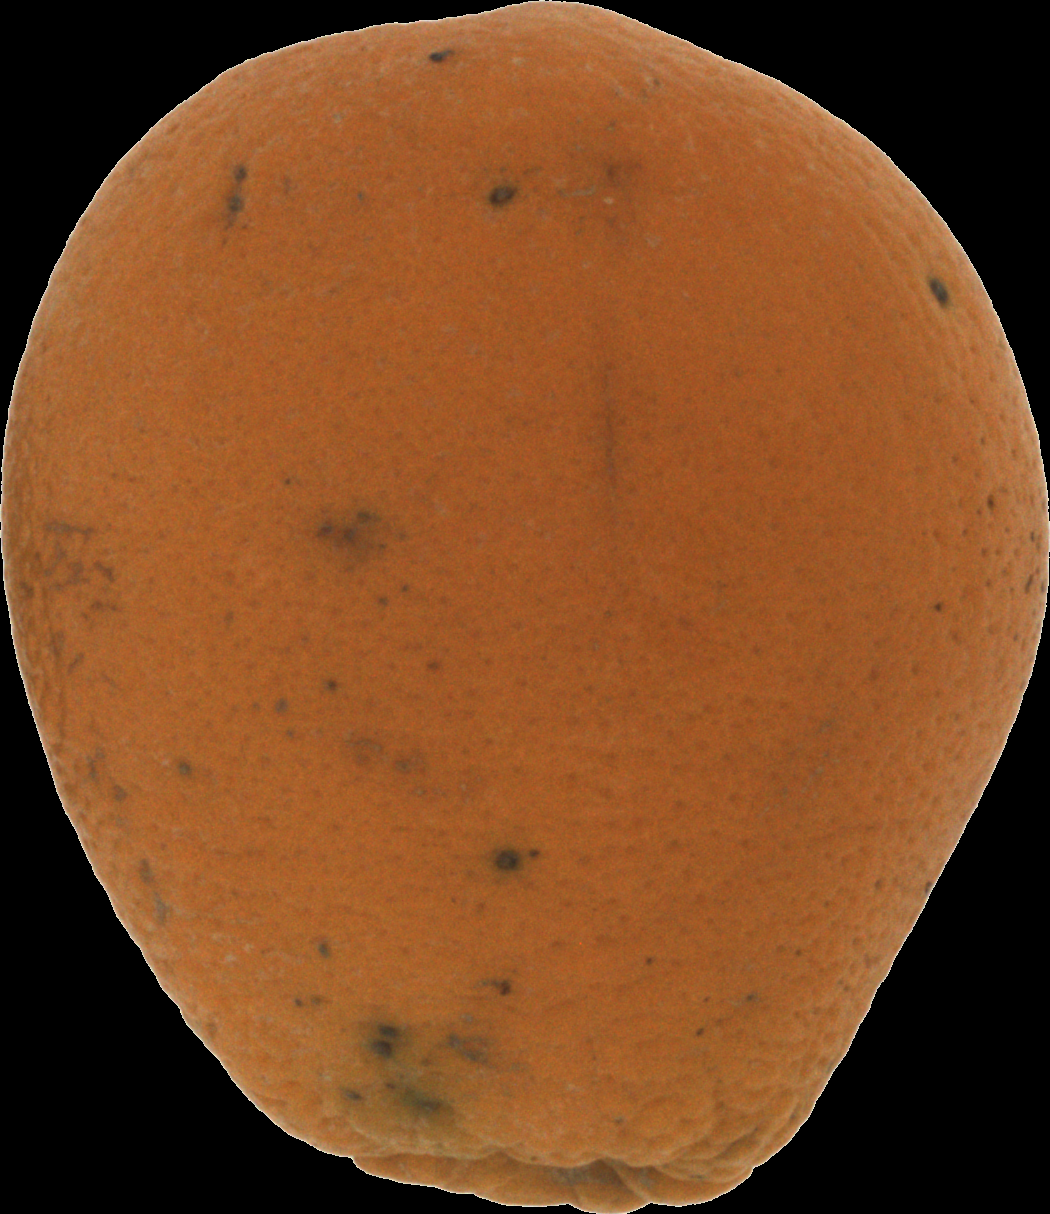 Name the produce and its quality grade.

orange, bad
